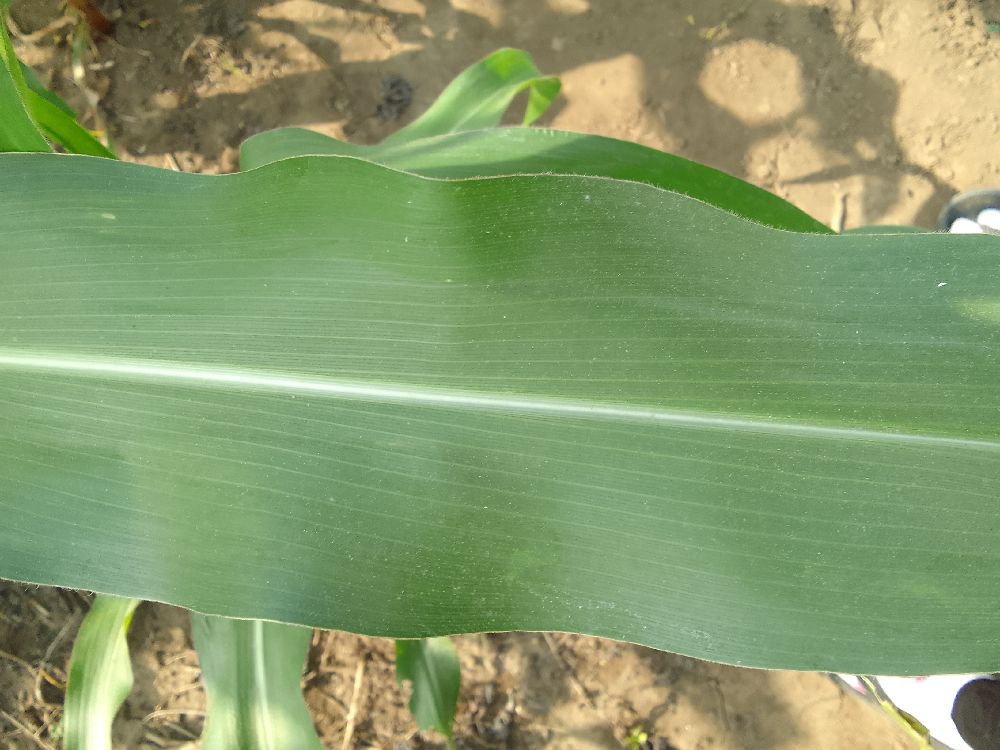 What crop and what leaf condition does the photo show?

maize, healthy
